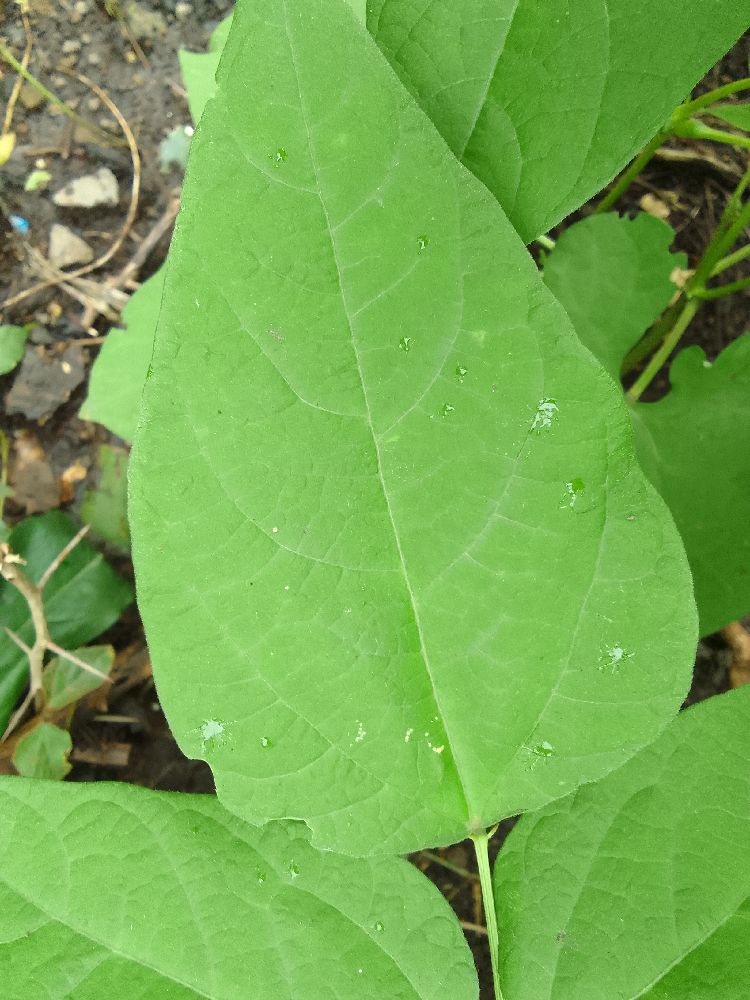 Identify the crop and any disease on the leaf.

common bean, healthy
